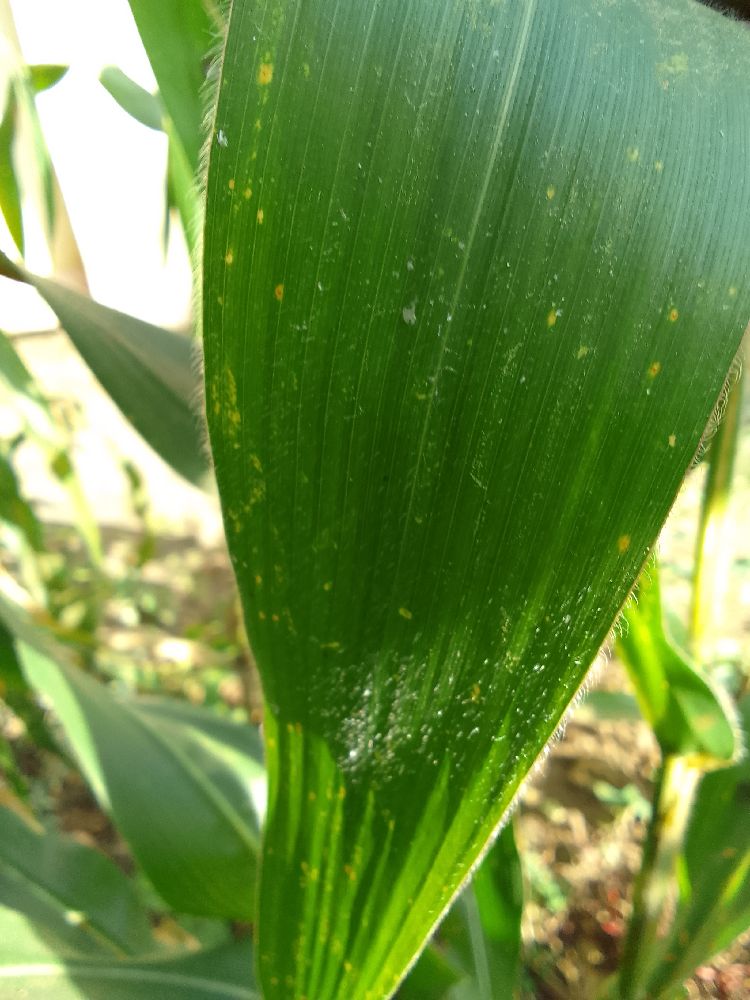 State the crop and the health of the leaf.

maize, healthy
